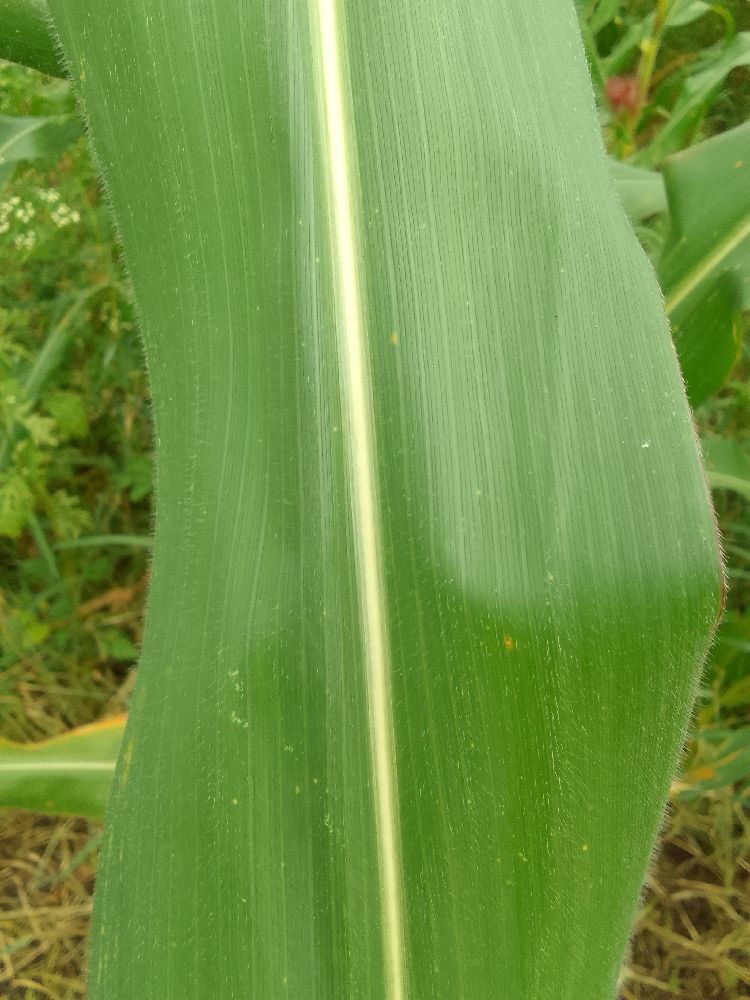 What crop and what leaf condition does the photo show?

maize, healthy
